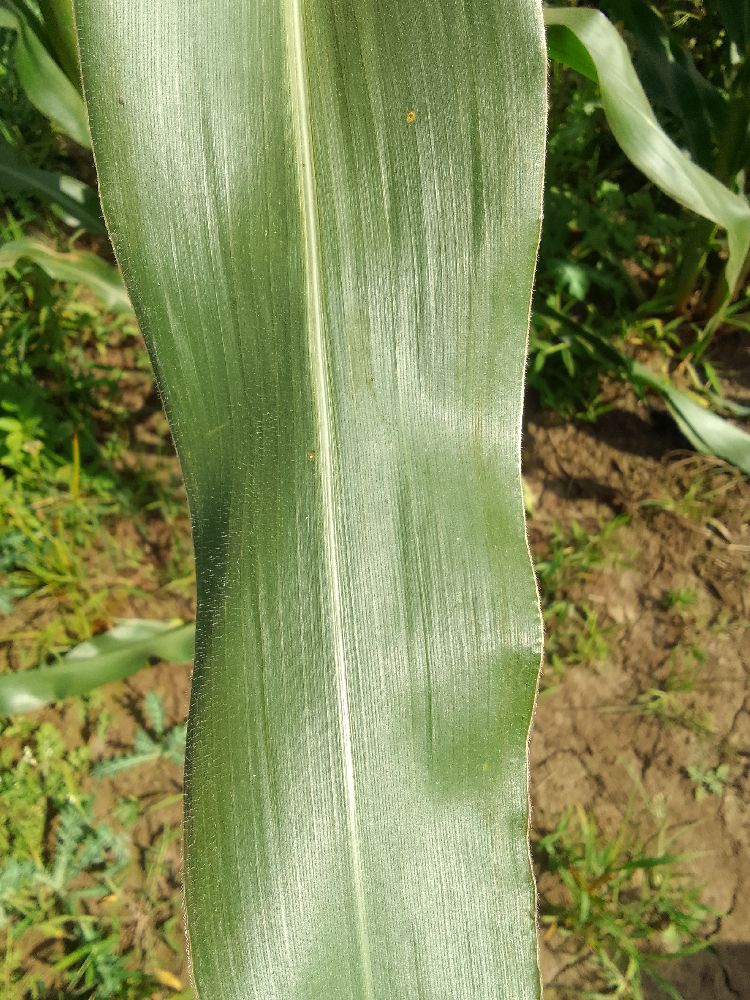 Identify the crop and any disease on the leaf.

maize, healthy
